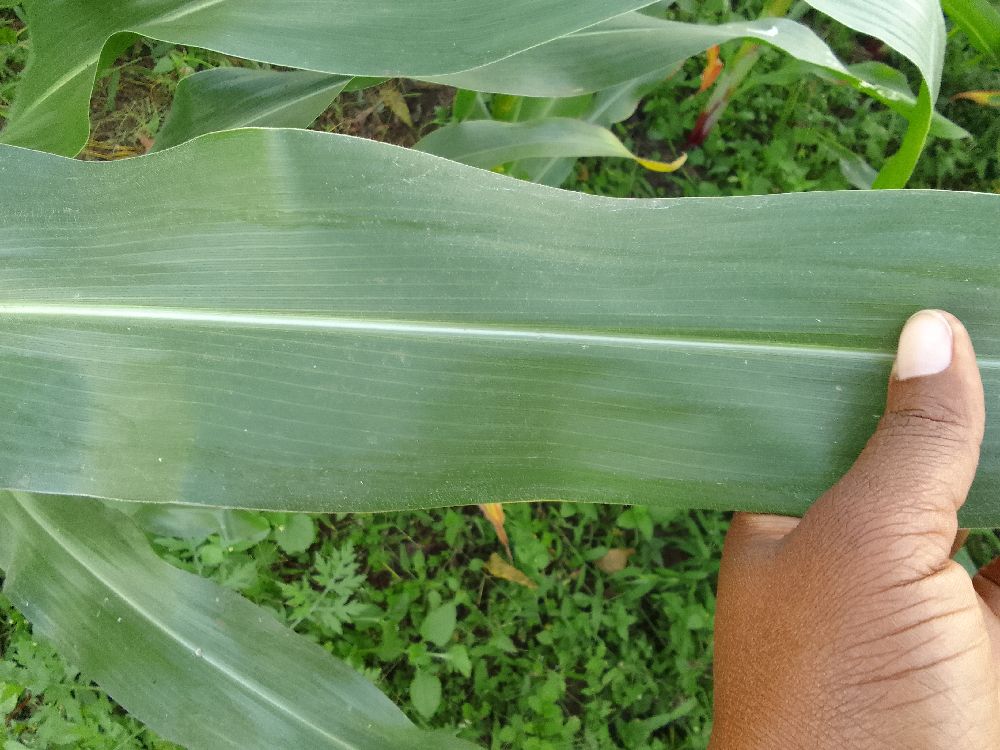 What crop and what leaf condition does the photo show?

maize, healthy
